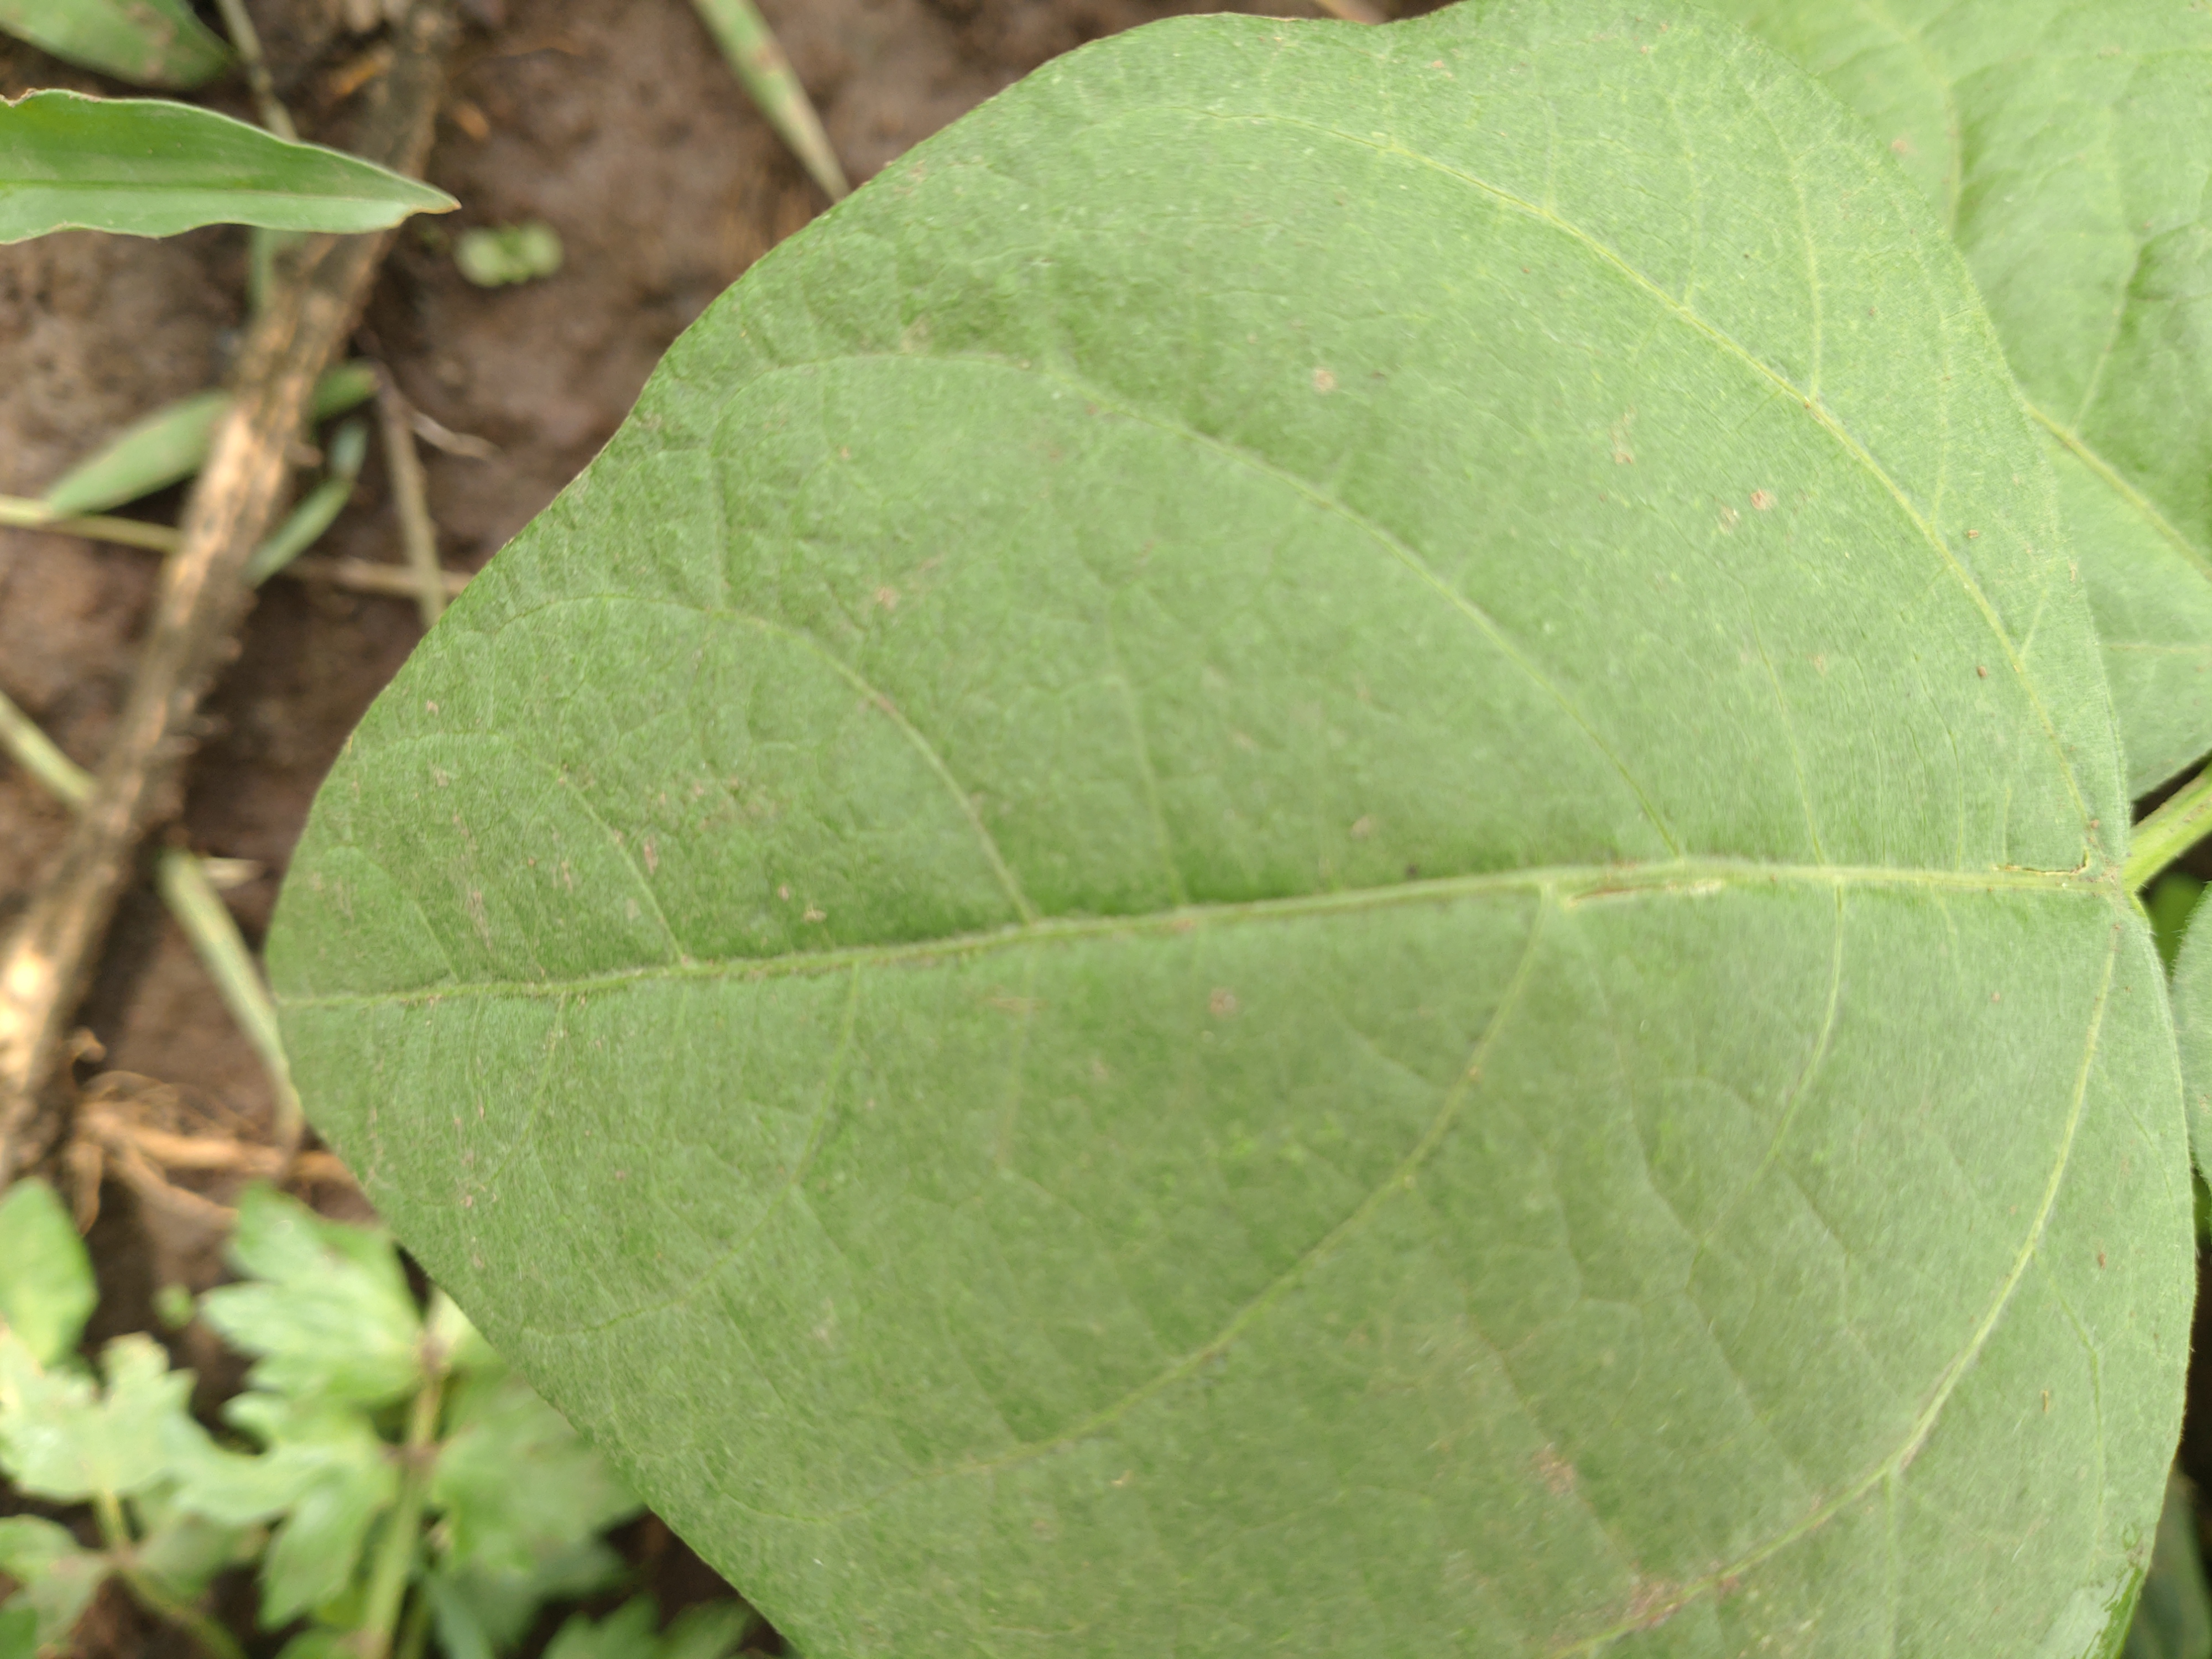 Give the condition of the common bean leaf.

healthy
